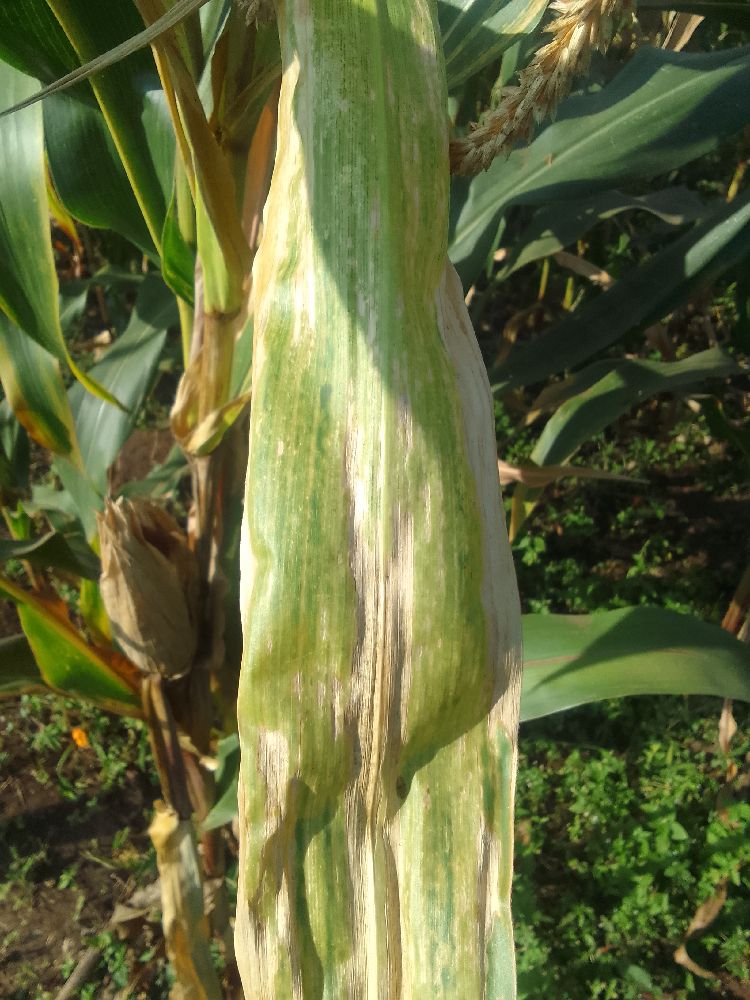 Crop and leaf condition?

maize, maize lethal necrosis
